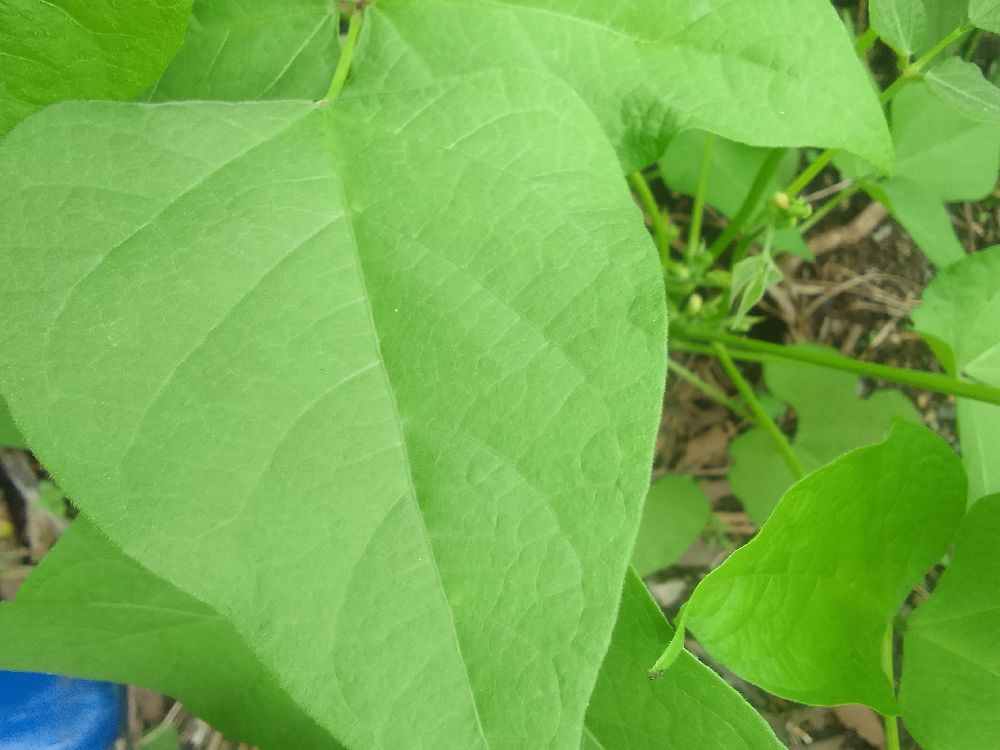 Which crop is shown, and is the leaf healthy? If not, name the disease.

common bean, healthy
